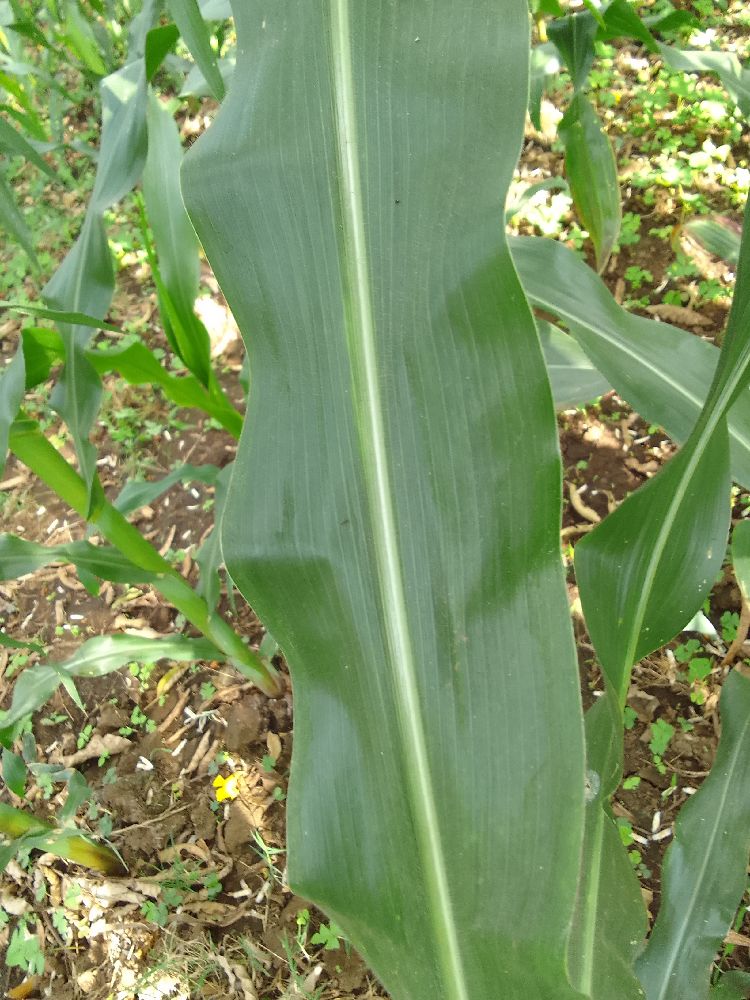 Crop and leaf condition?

maize, healthy
